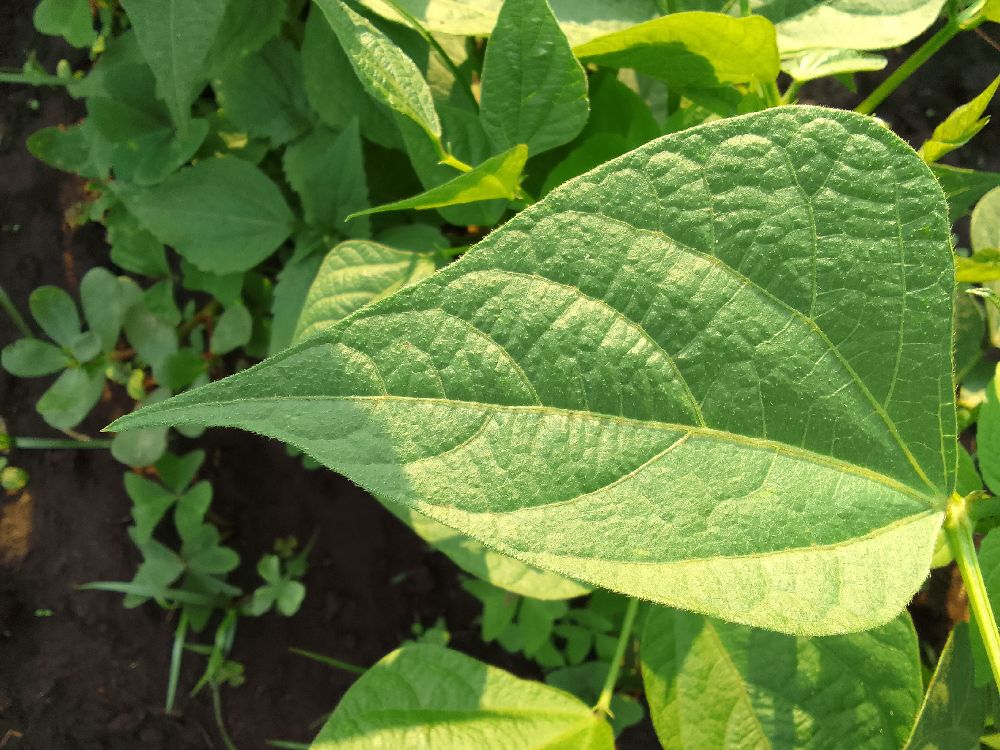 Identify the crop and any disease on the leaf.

common bean, healthy
